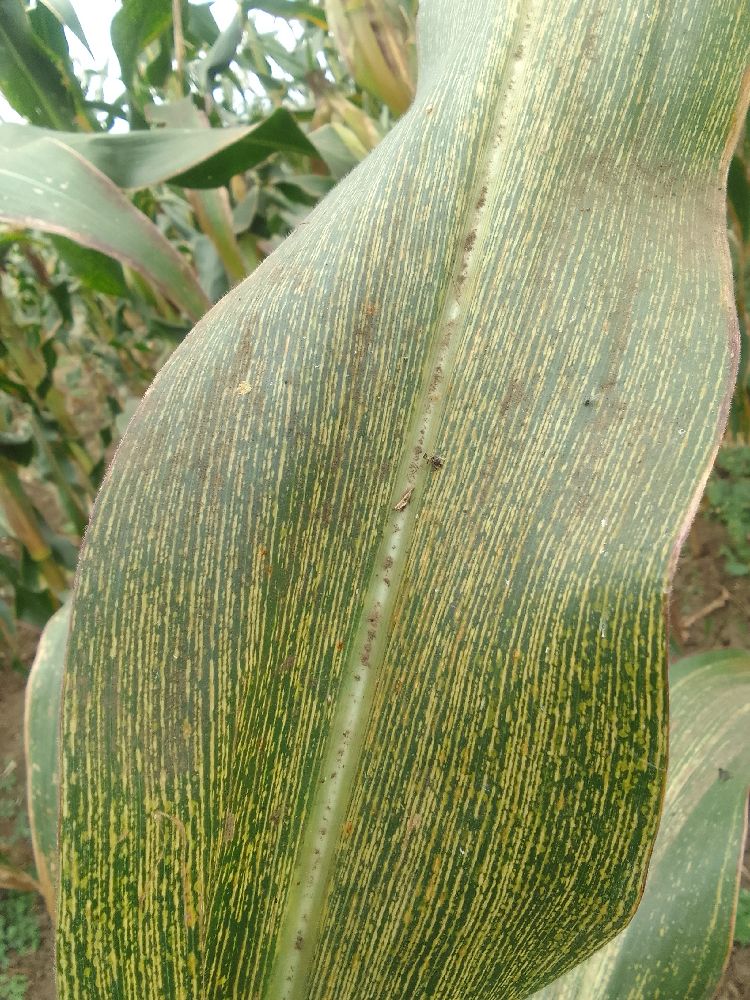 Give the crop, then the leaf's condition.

maize, maize streak virus
